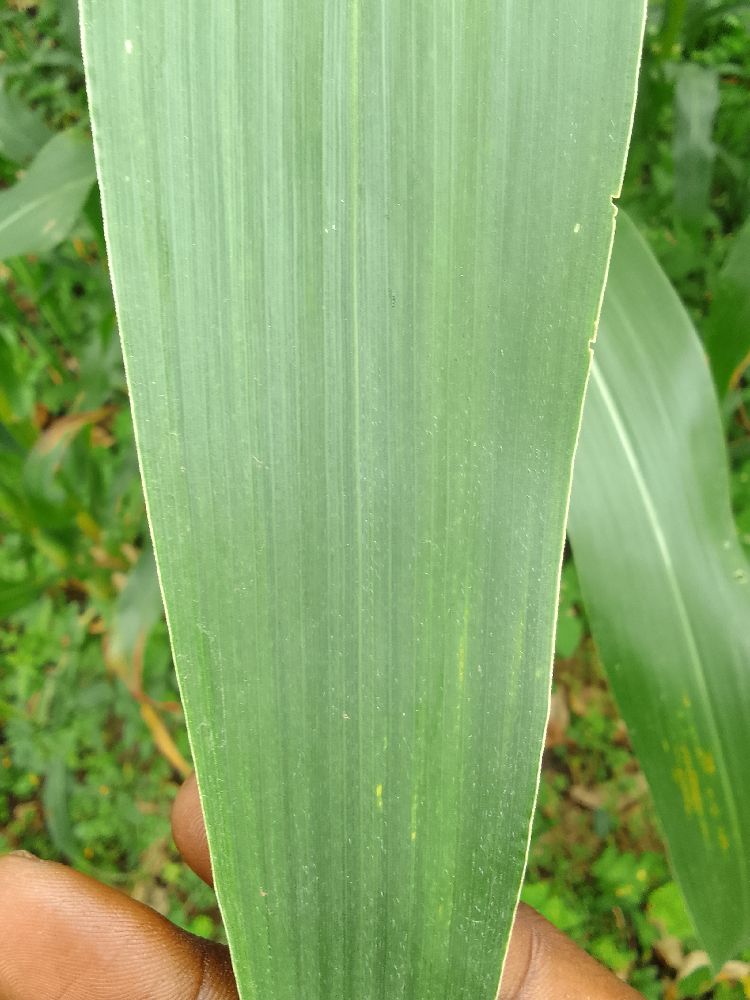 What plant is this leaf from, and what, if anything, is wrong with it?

maize, healthy
